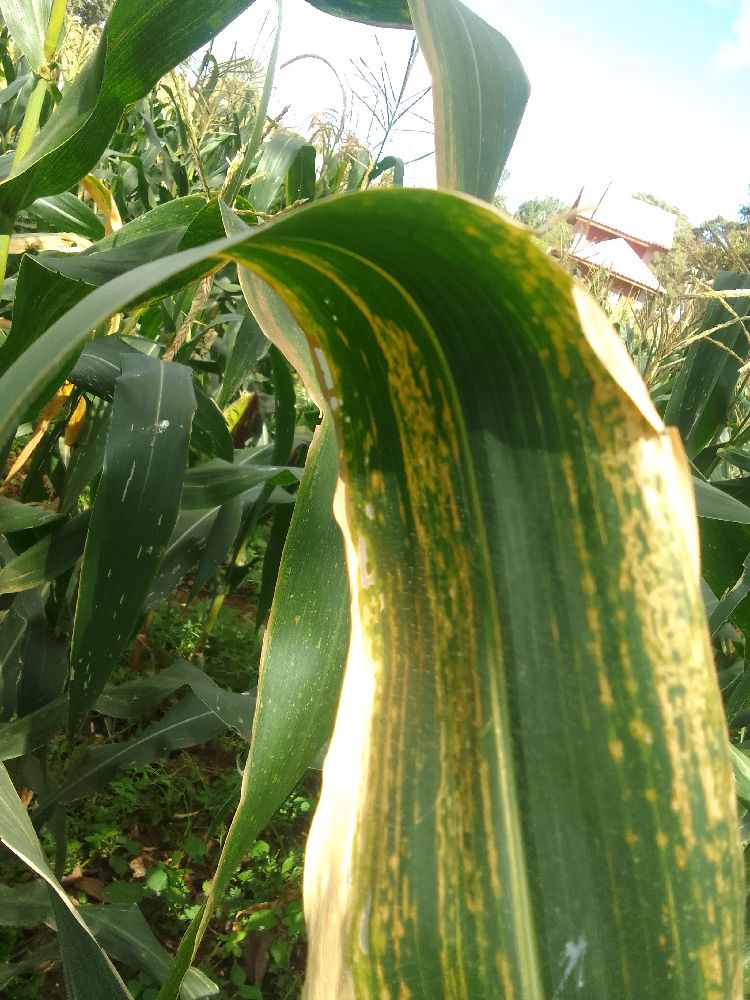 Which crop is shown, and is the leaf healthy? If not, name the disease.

maize, maize lethal necrosis
